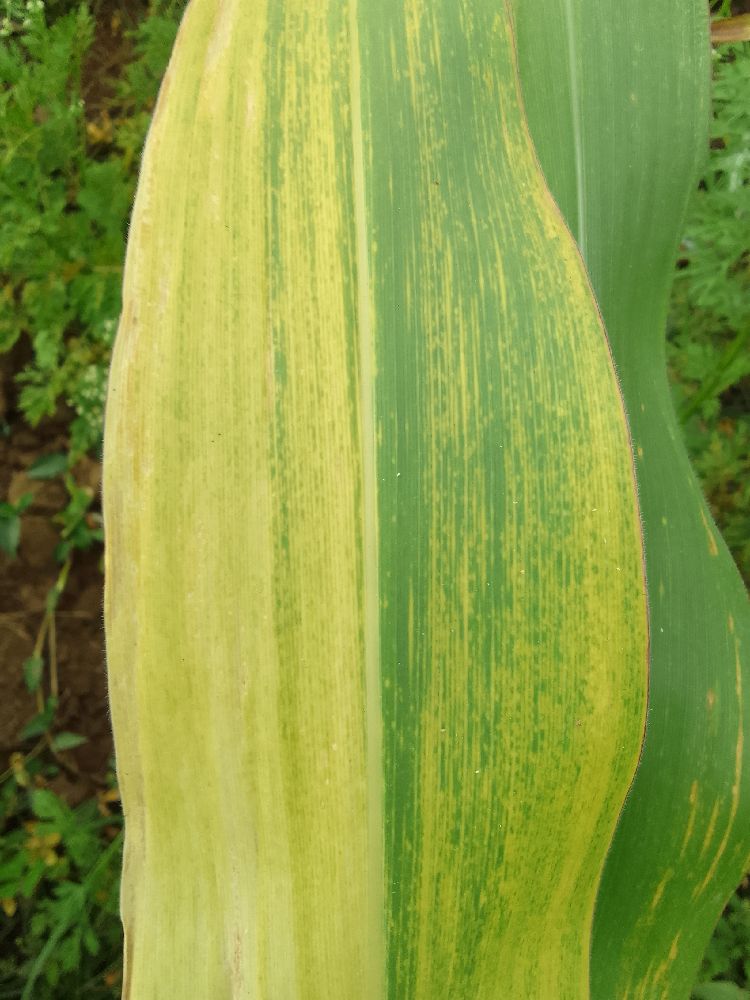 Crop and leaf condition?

maize, maize lethal necrosis
